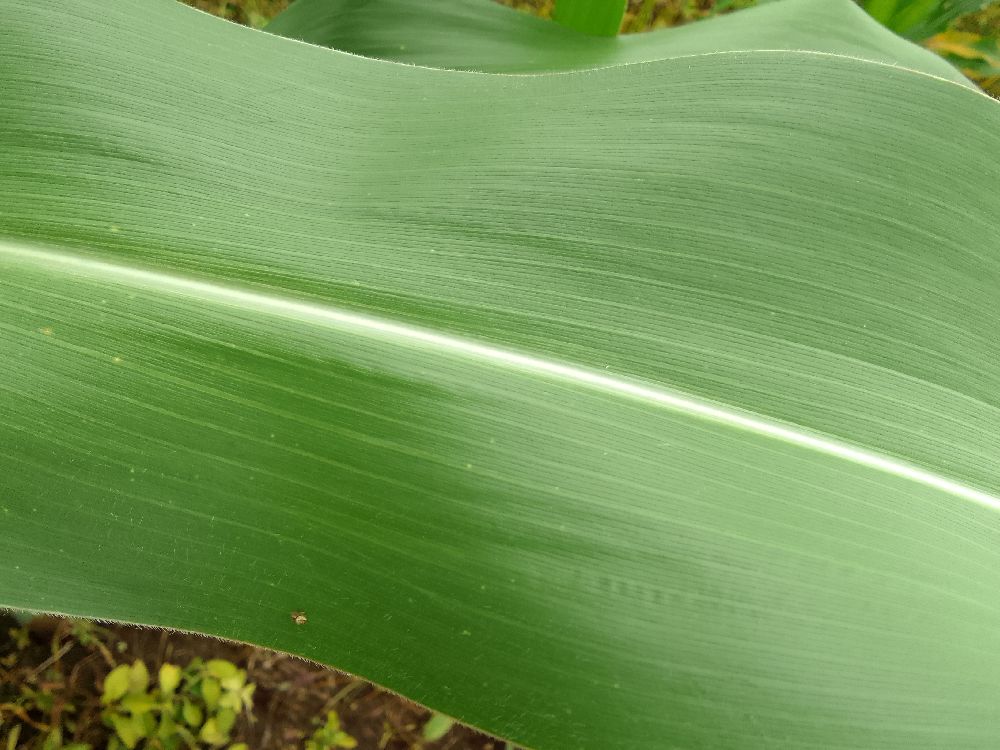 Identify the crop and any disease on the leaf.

maize, healthy
